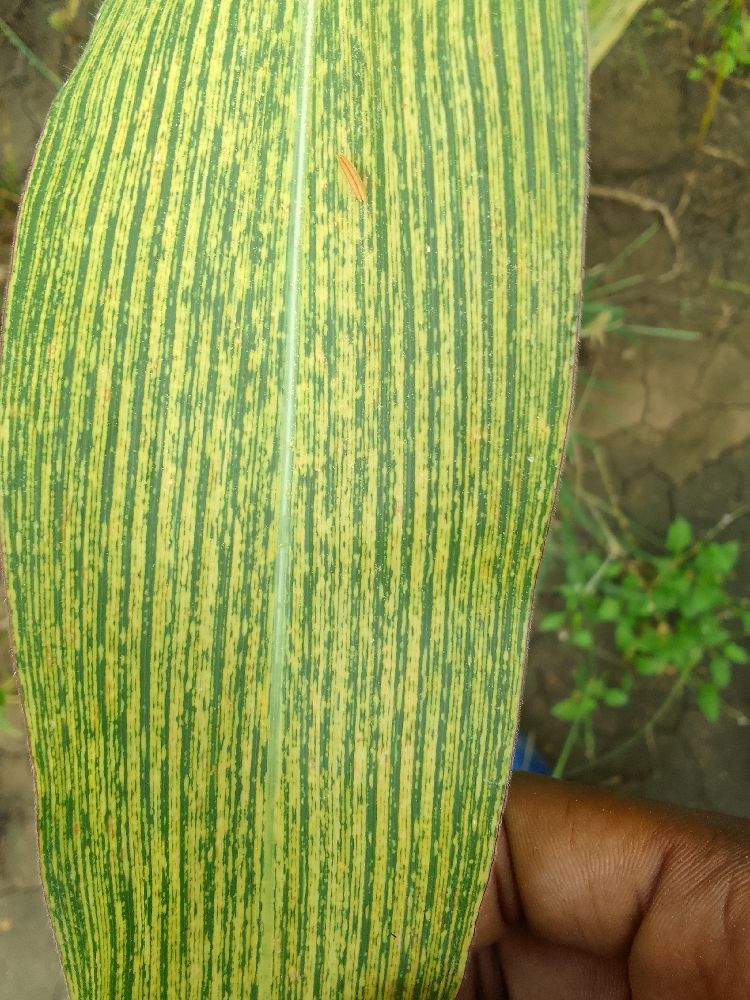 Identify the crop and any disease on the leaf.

maize, maize streak virus
